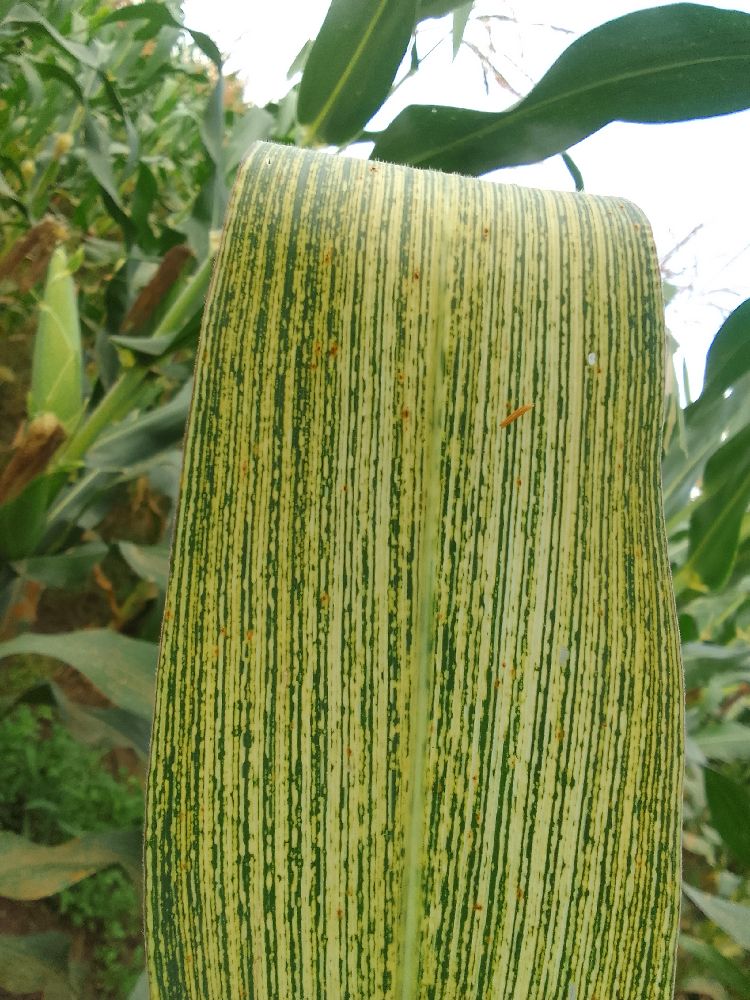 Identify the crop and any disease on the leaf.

maize, maize streak virus
